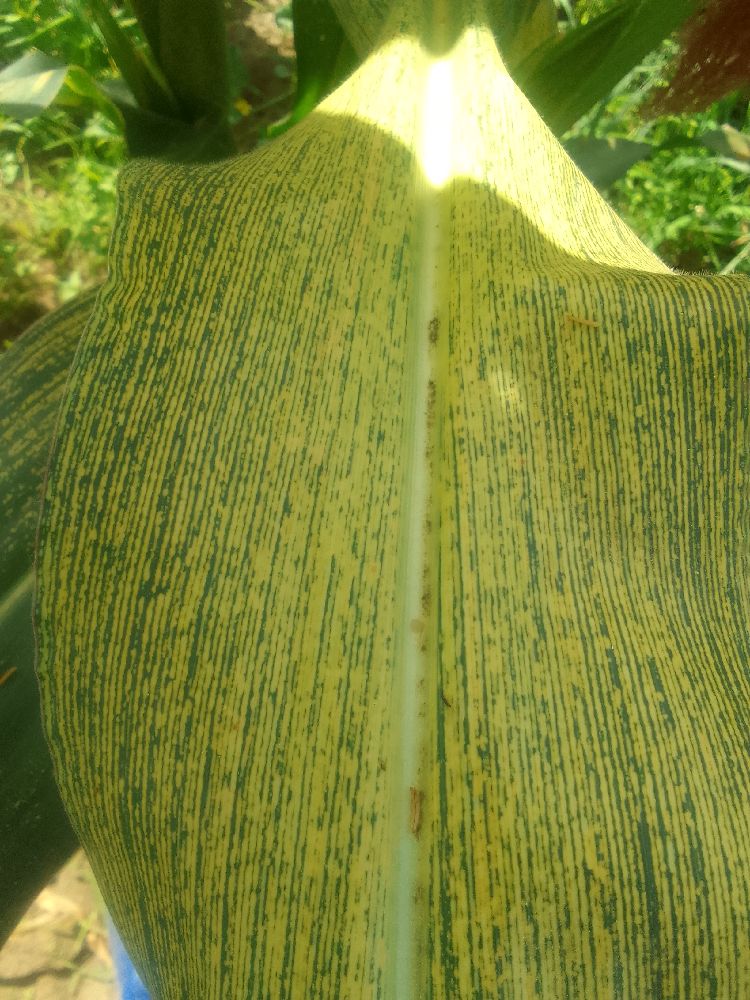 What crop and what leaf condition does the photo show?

maize, maize streak virus
